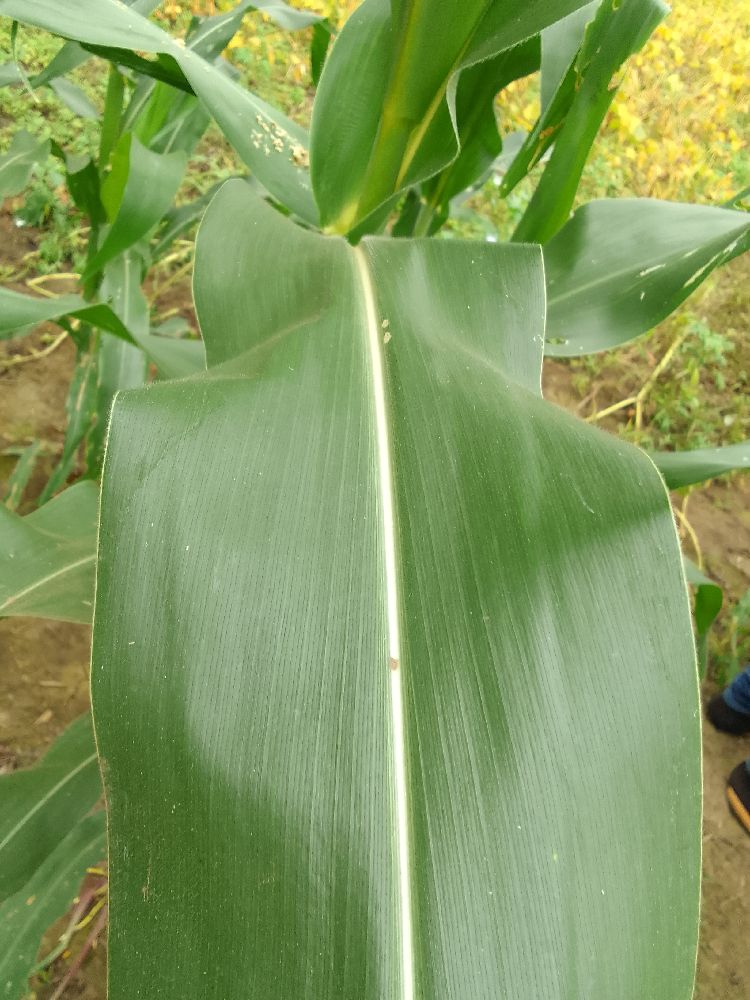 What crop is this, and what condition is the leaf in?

maize, healthy
